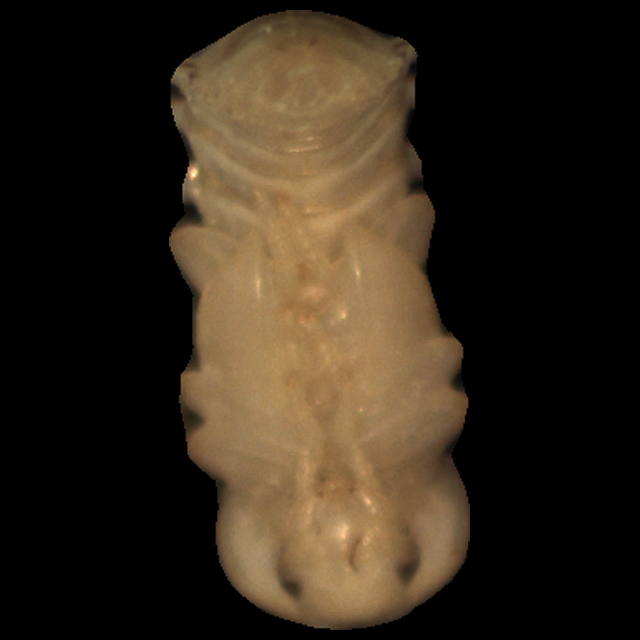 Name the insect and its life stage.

mealworm pupa
